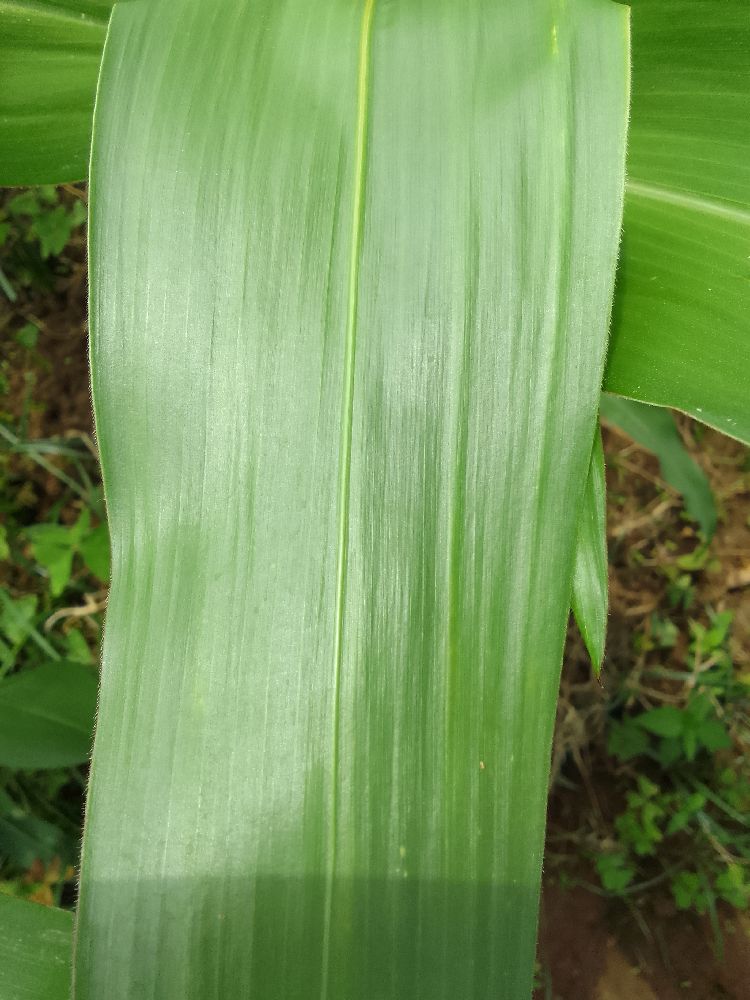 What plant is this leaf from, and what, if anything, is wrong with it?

maize, healthy
